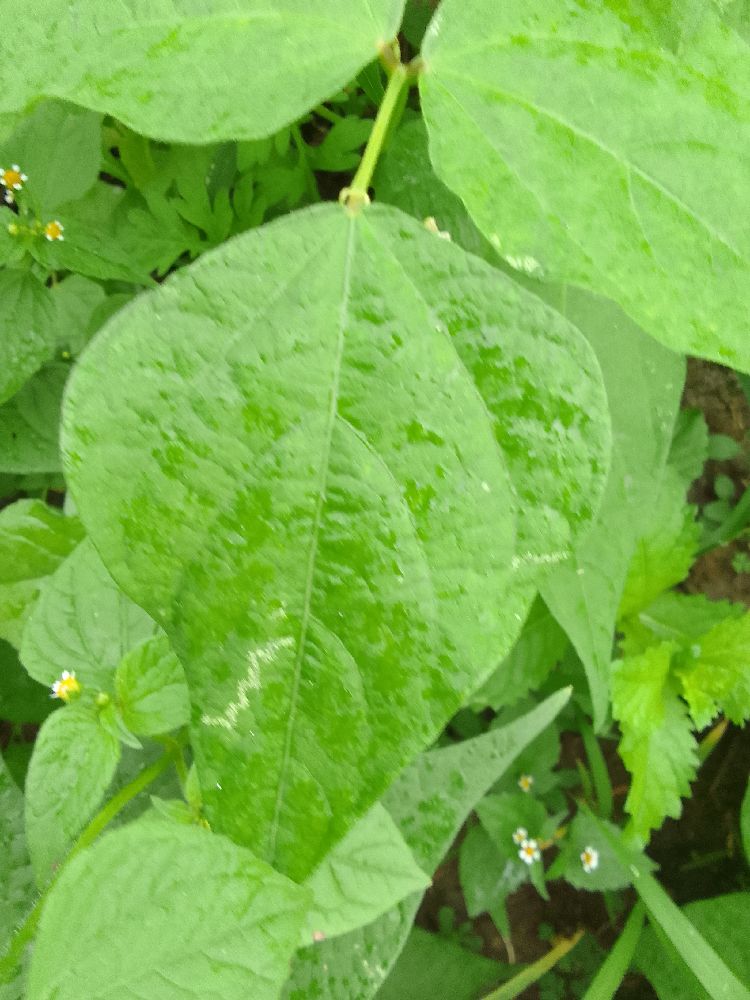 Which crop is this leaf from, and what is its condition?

common bean, healthy
